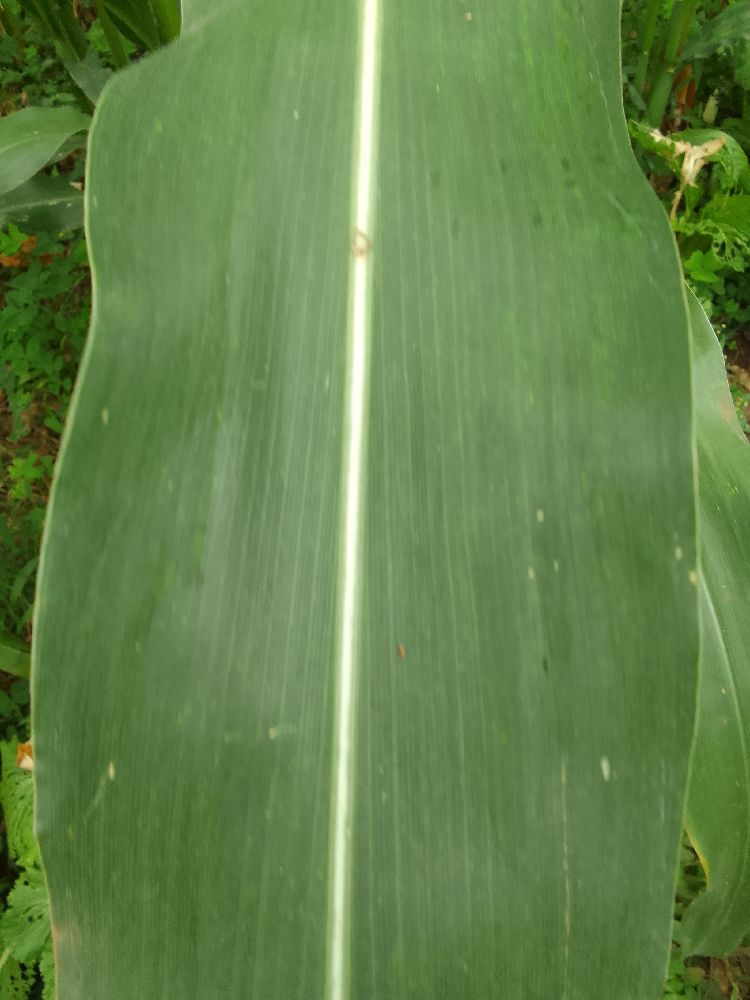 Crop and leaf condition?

maize, healthy
